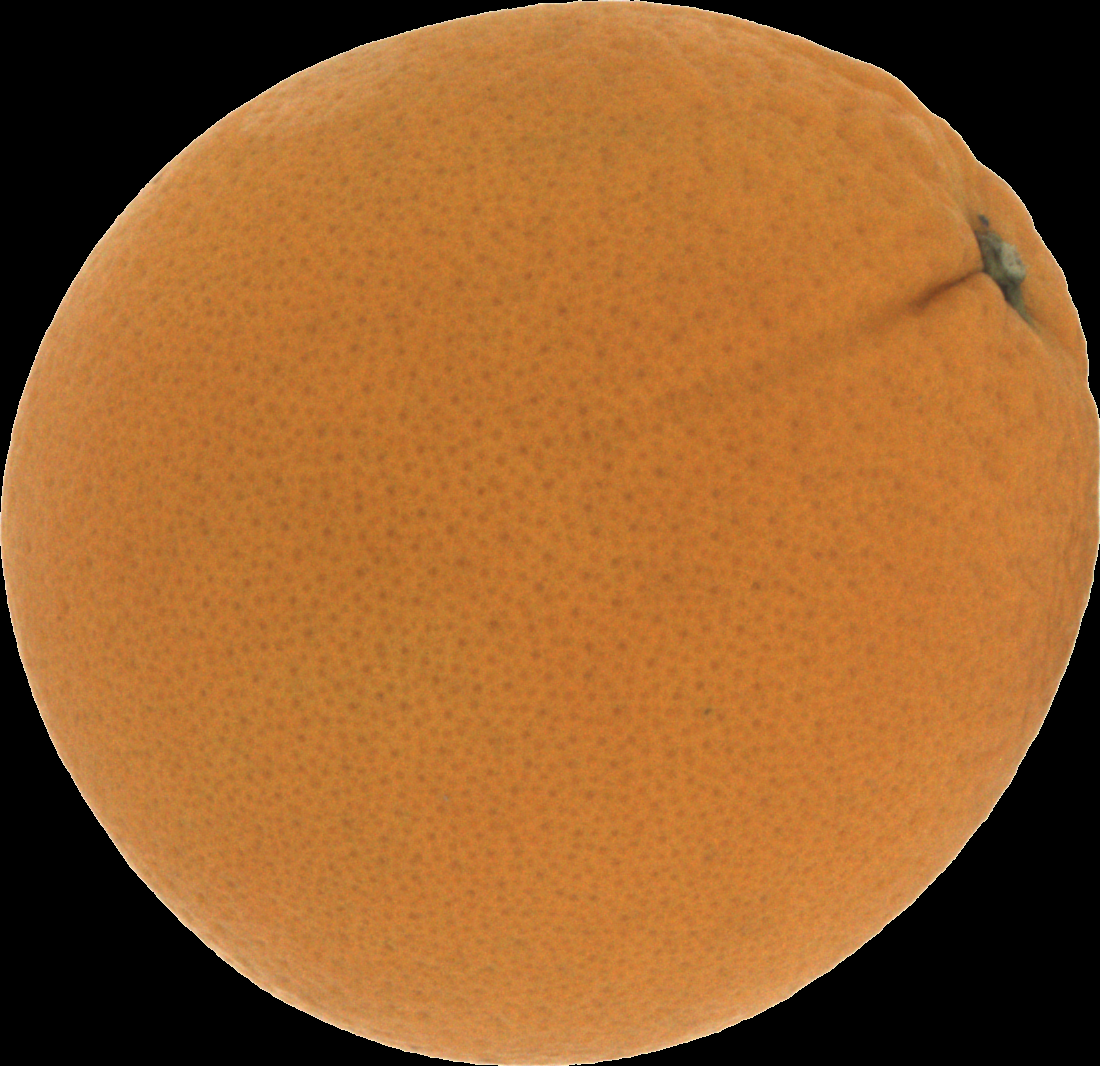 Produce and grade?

orange, good
